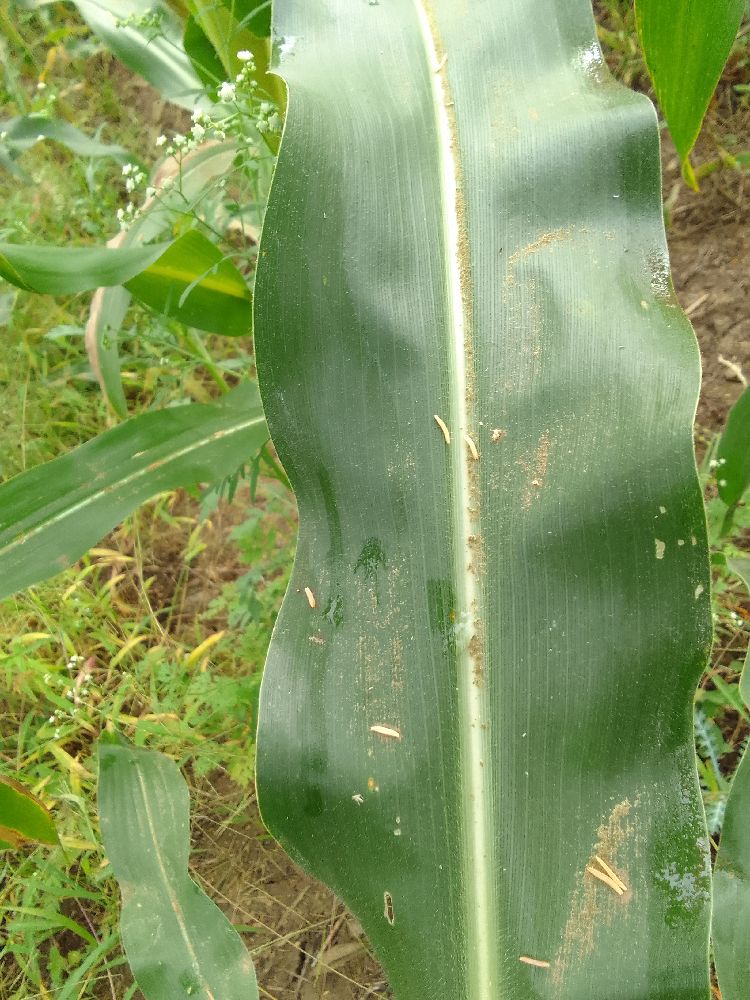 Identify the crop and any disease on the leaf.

maize, healthy
